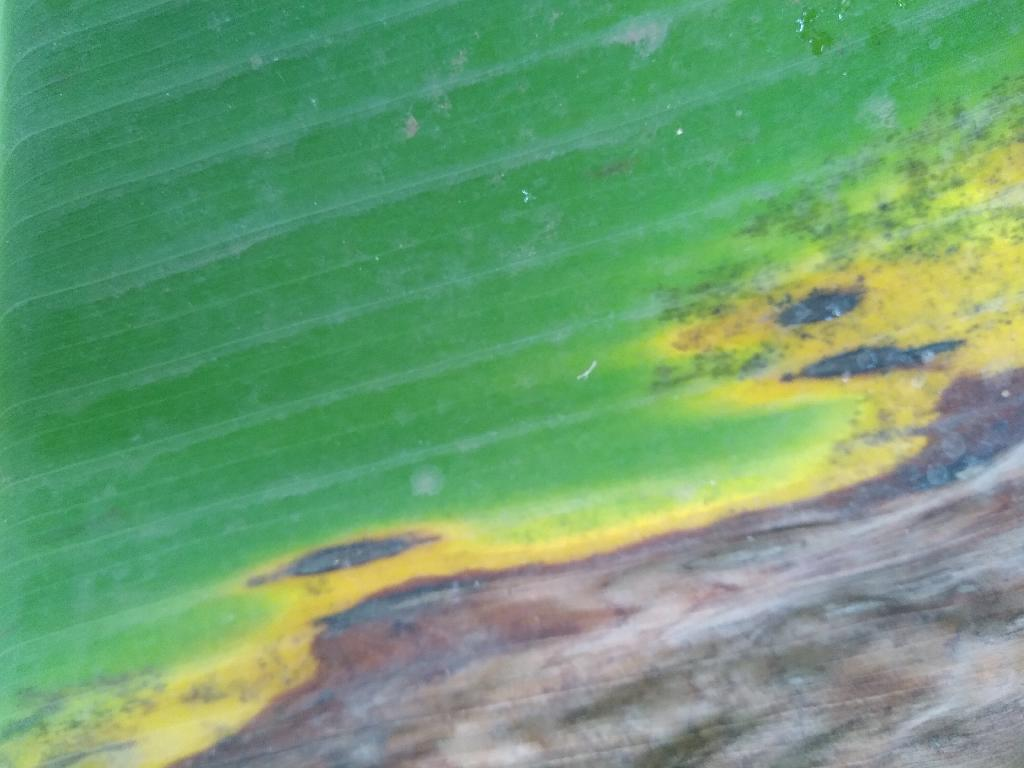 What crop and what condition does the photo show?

banana, black sigatoka
